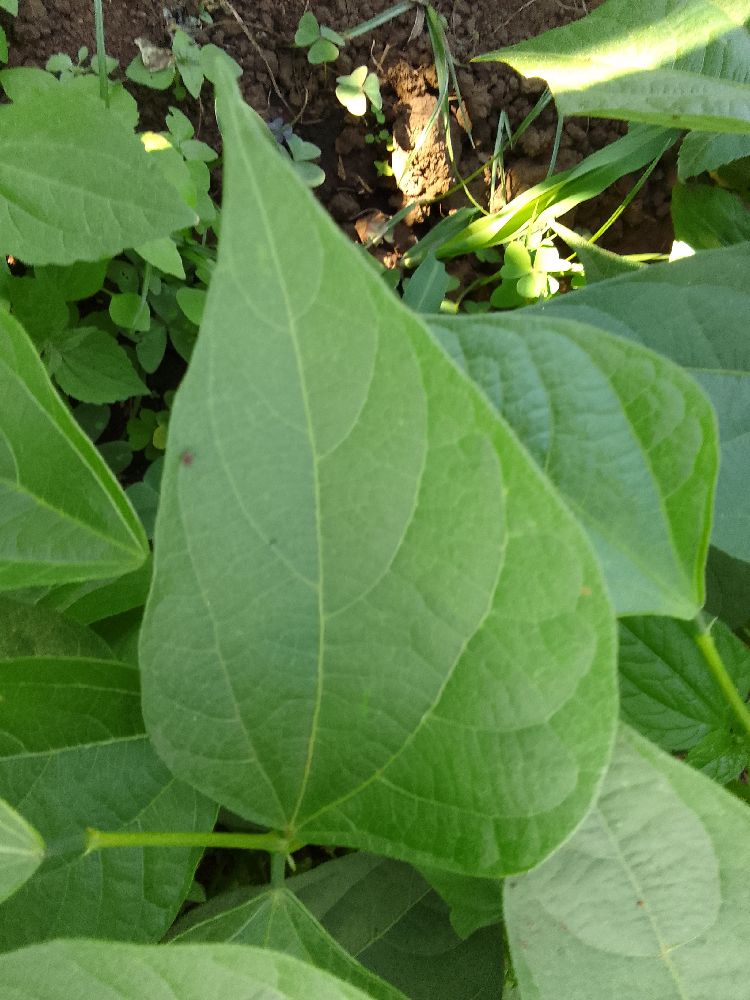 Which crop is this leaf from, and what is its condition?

common bean, healthy
